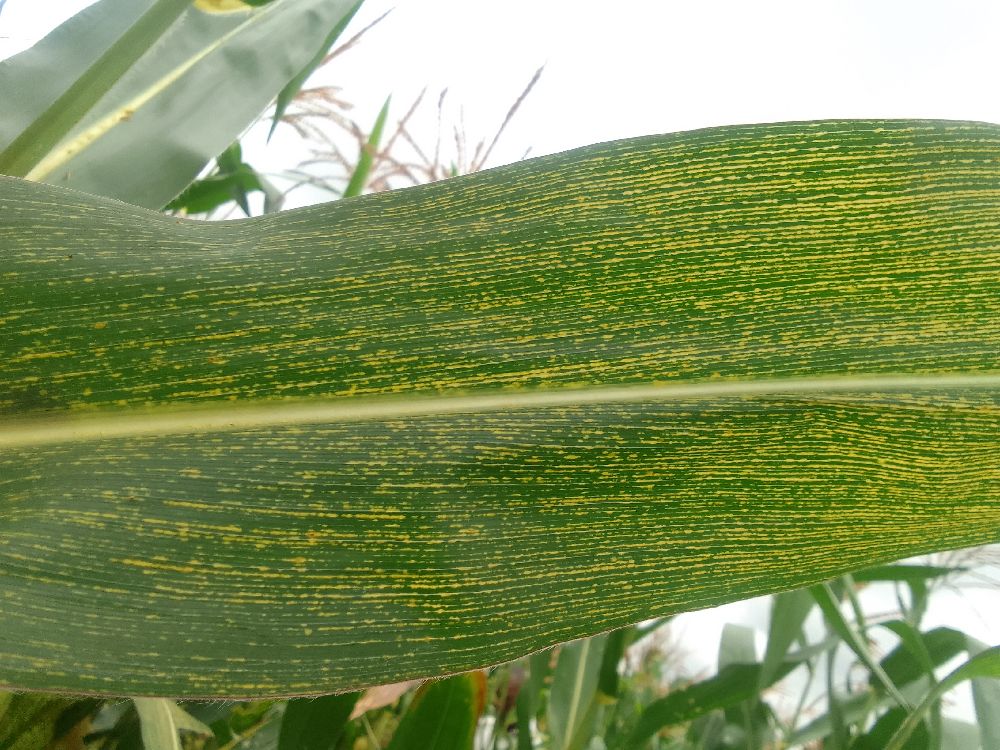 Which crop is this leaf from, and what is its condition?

maize, maize streak virus
